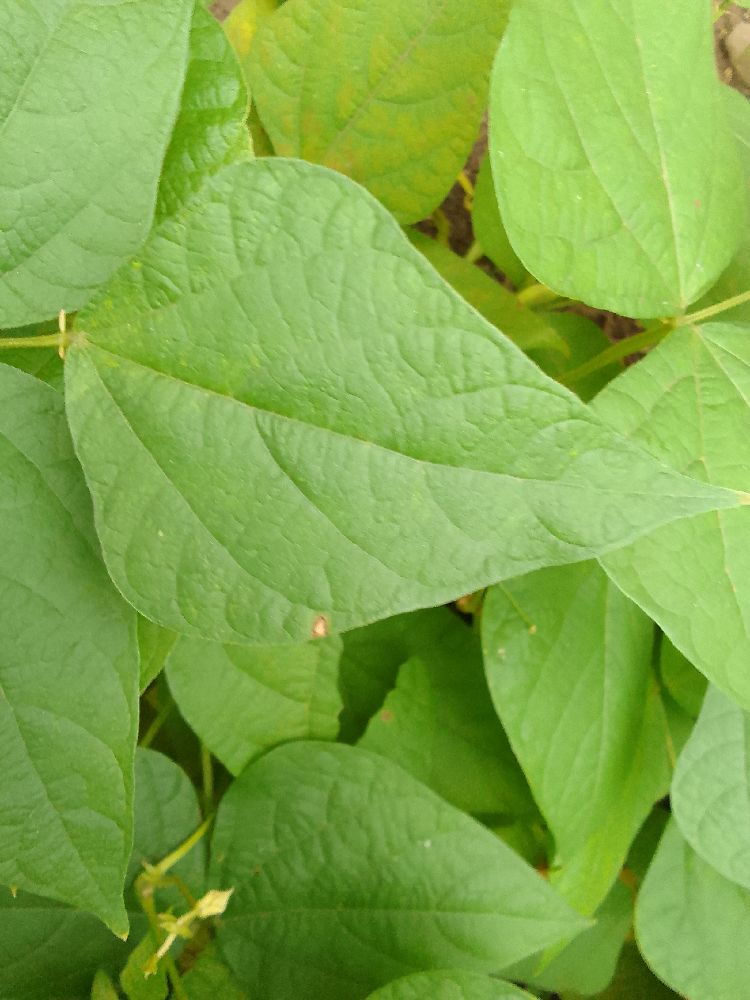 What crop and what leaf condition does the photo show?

common bean, healthy
